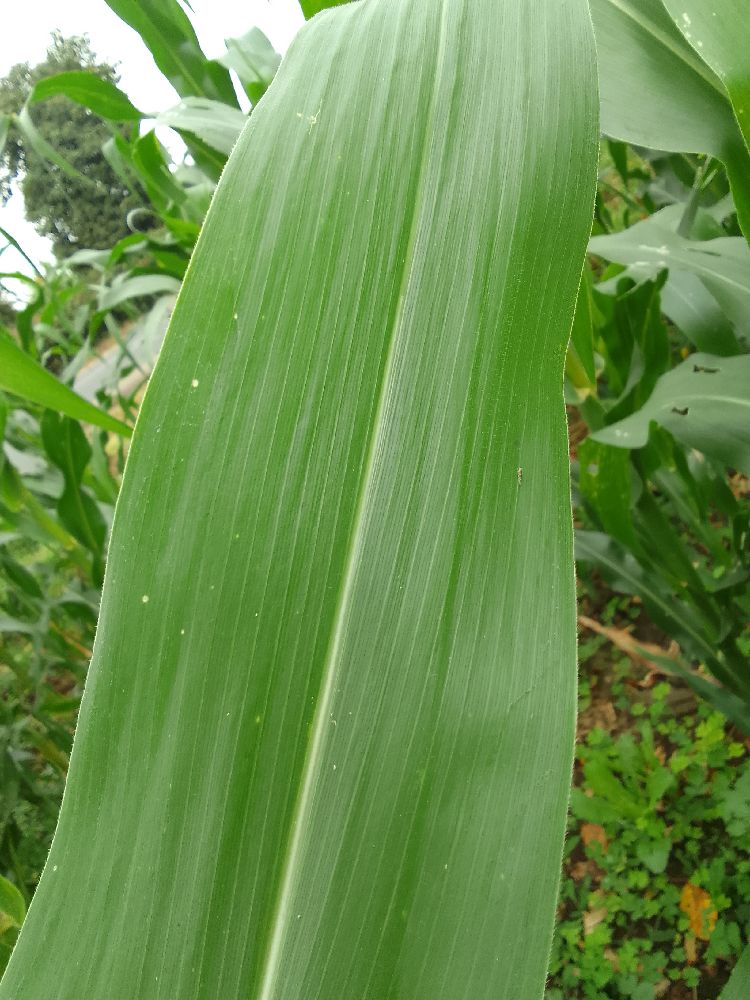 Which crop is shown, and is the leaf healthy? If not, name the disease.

maize, healthy
